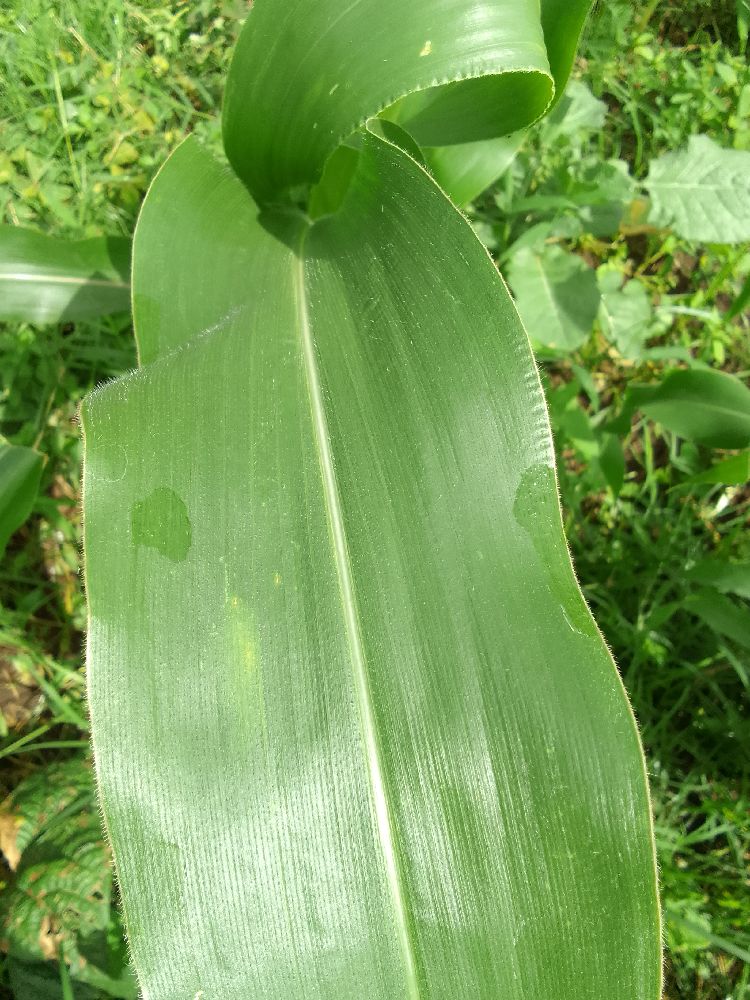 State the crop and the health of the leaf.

maize, healthy
